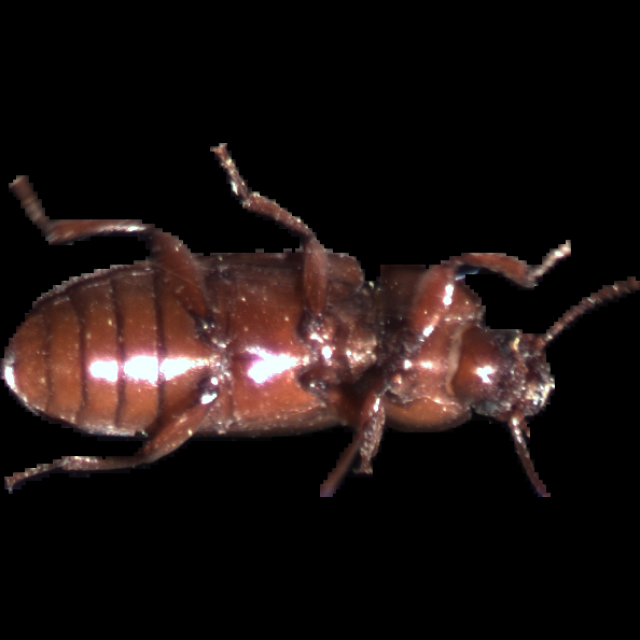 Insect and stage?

mealworm beetle
